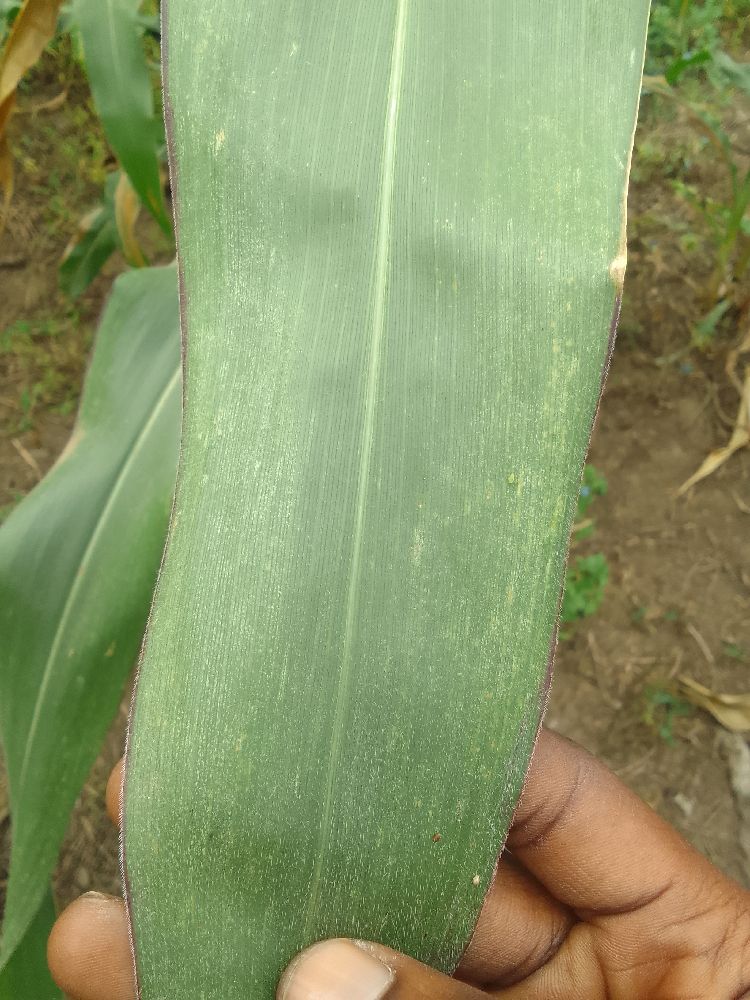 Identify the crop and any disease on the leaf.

maize, healthy
